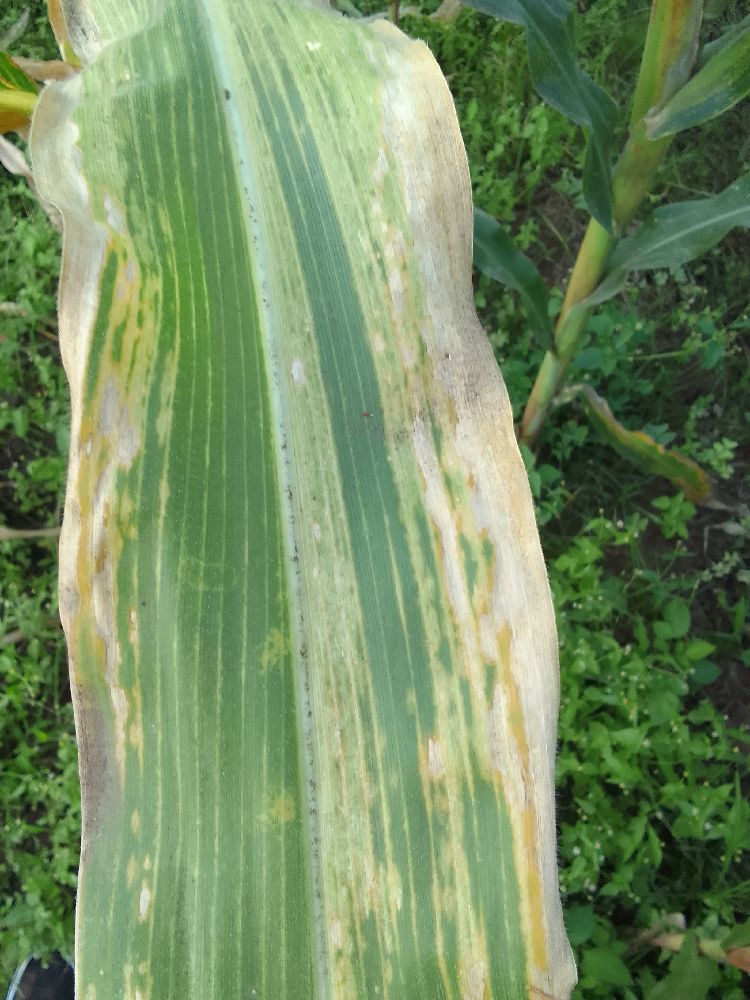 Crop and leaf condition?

maize, maize lethal necrosis
